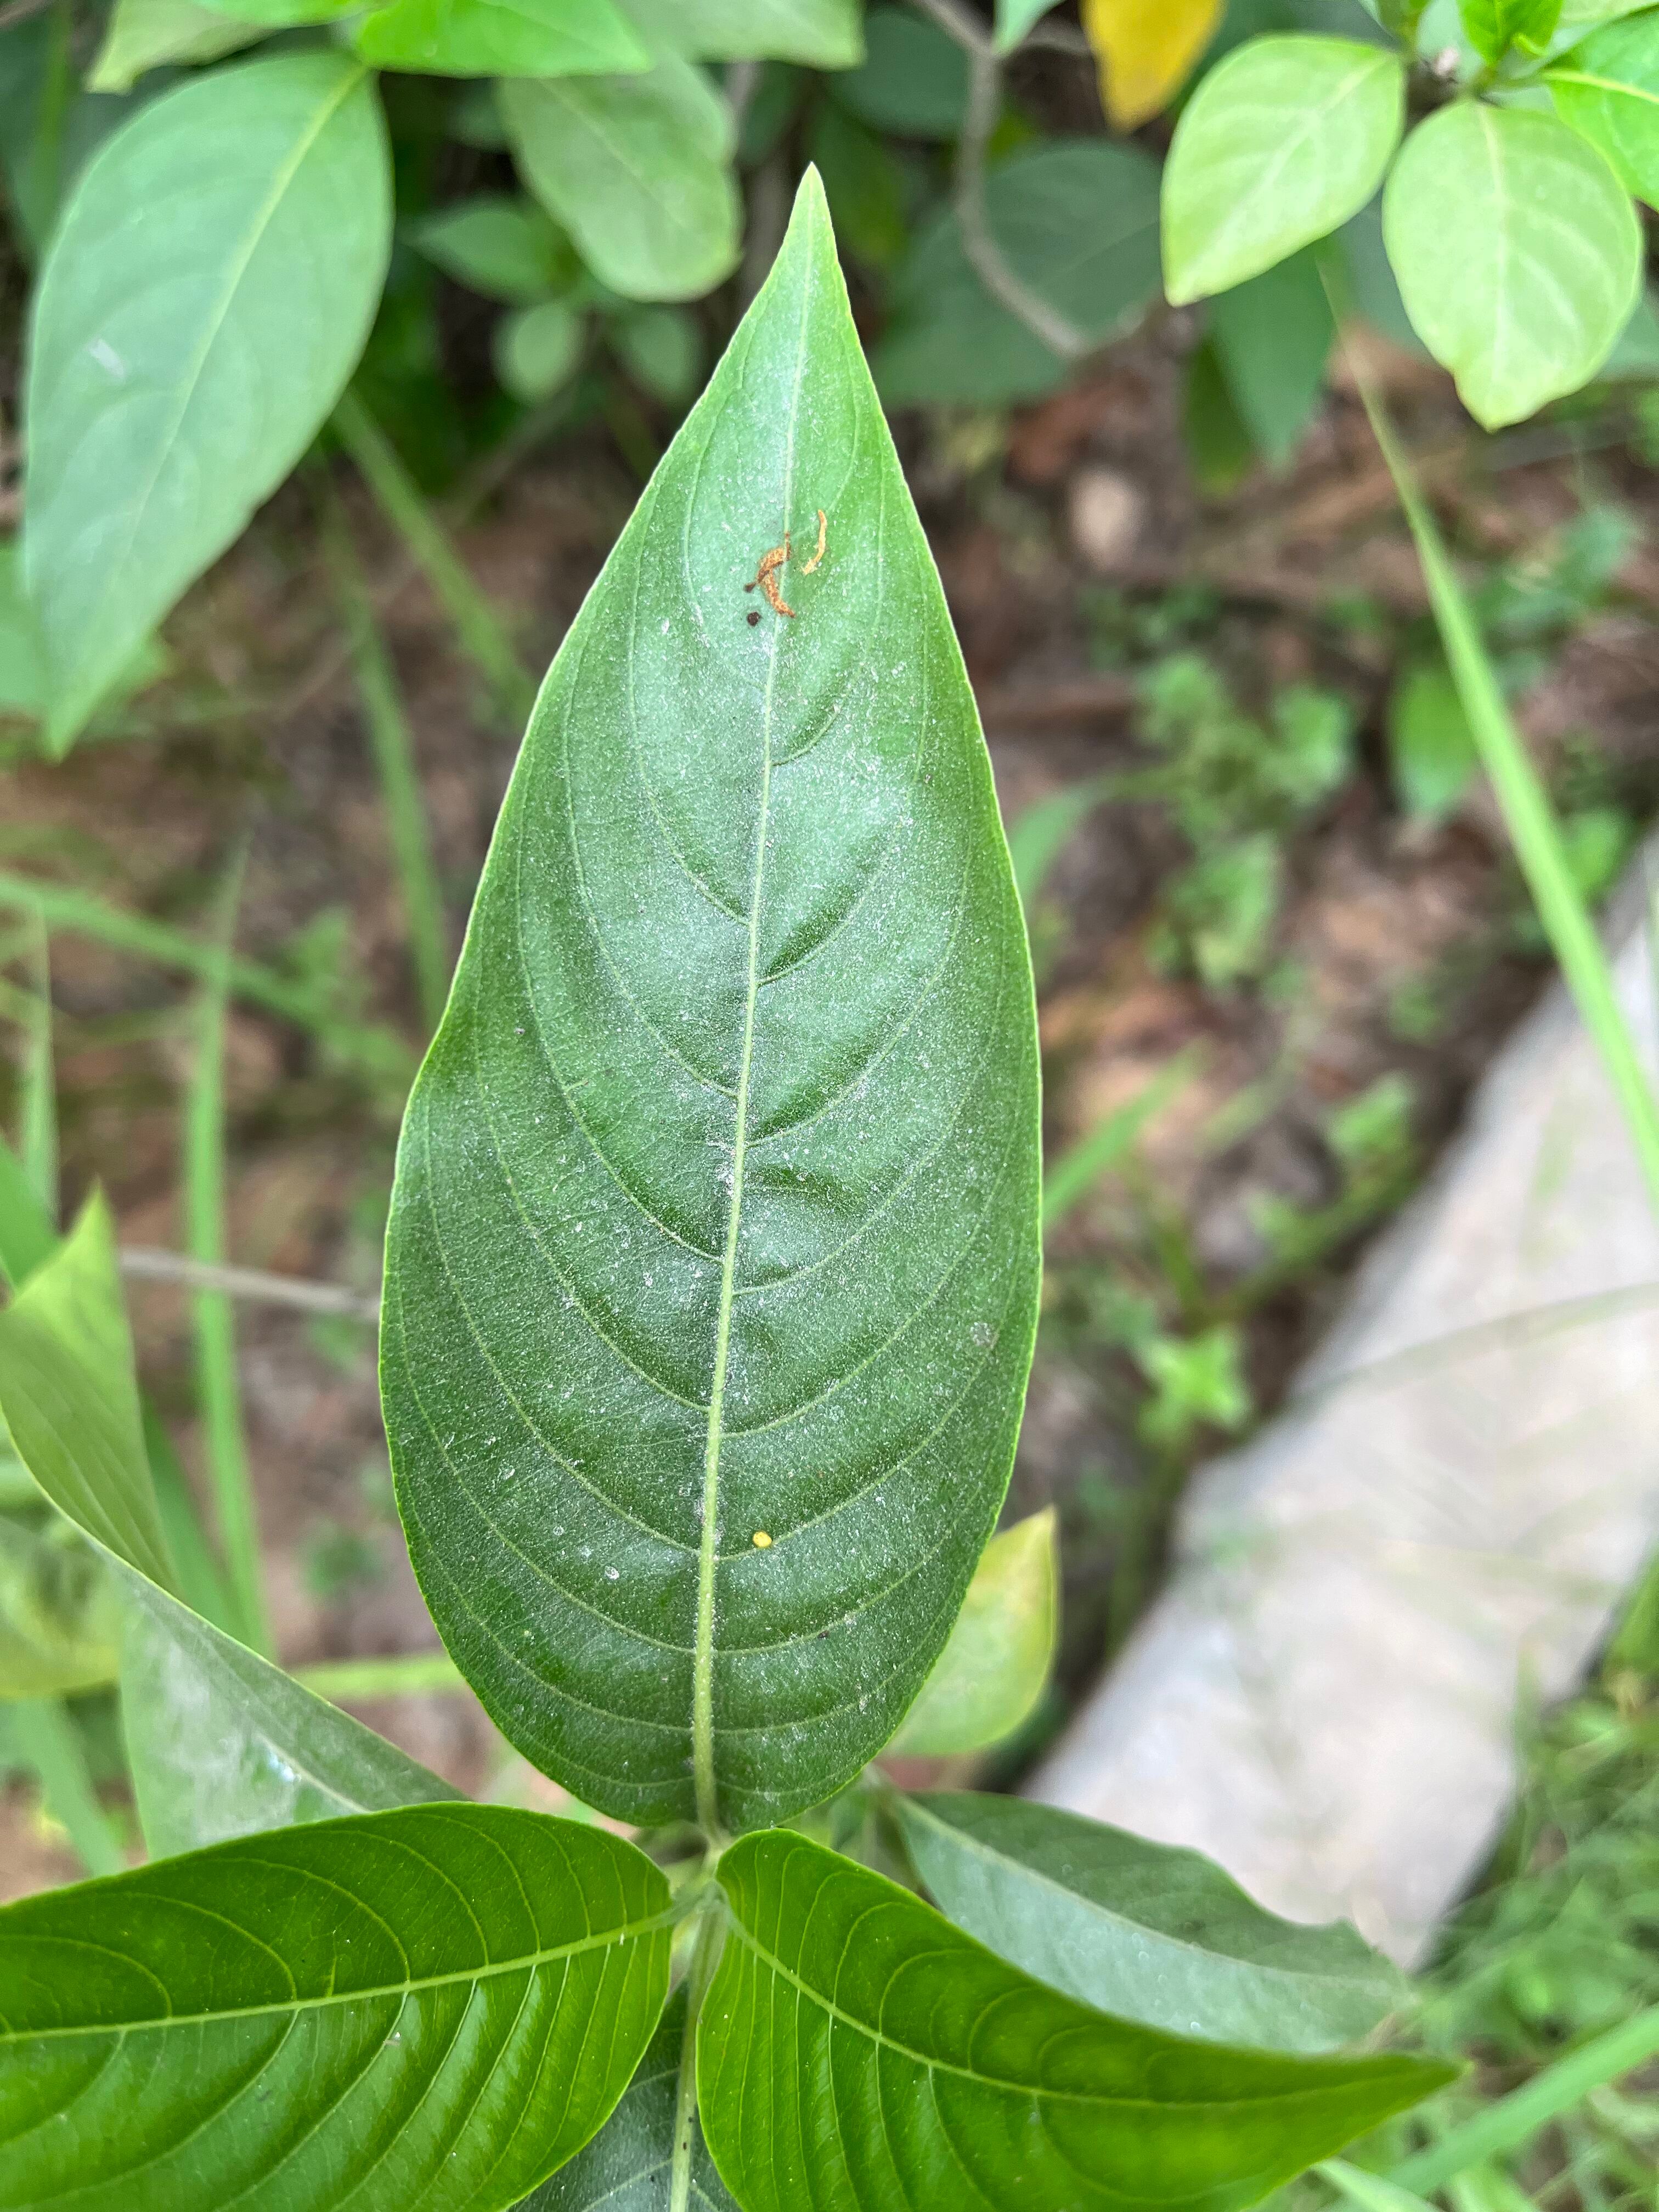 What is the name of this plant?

vasaka
